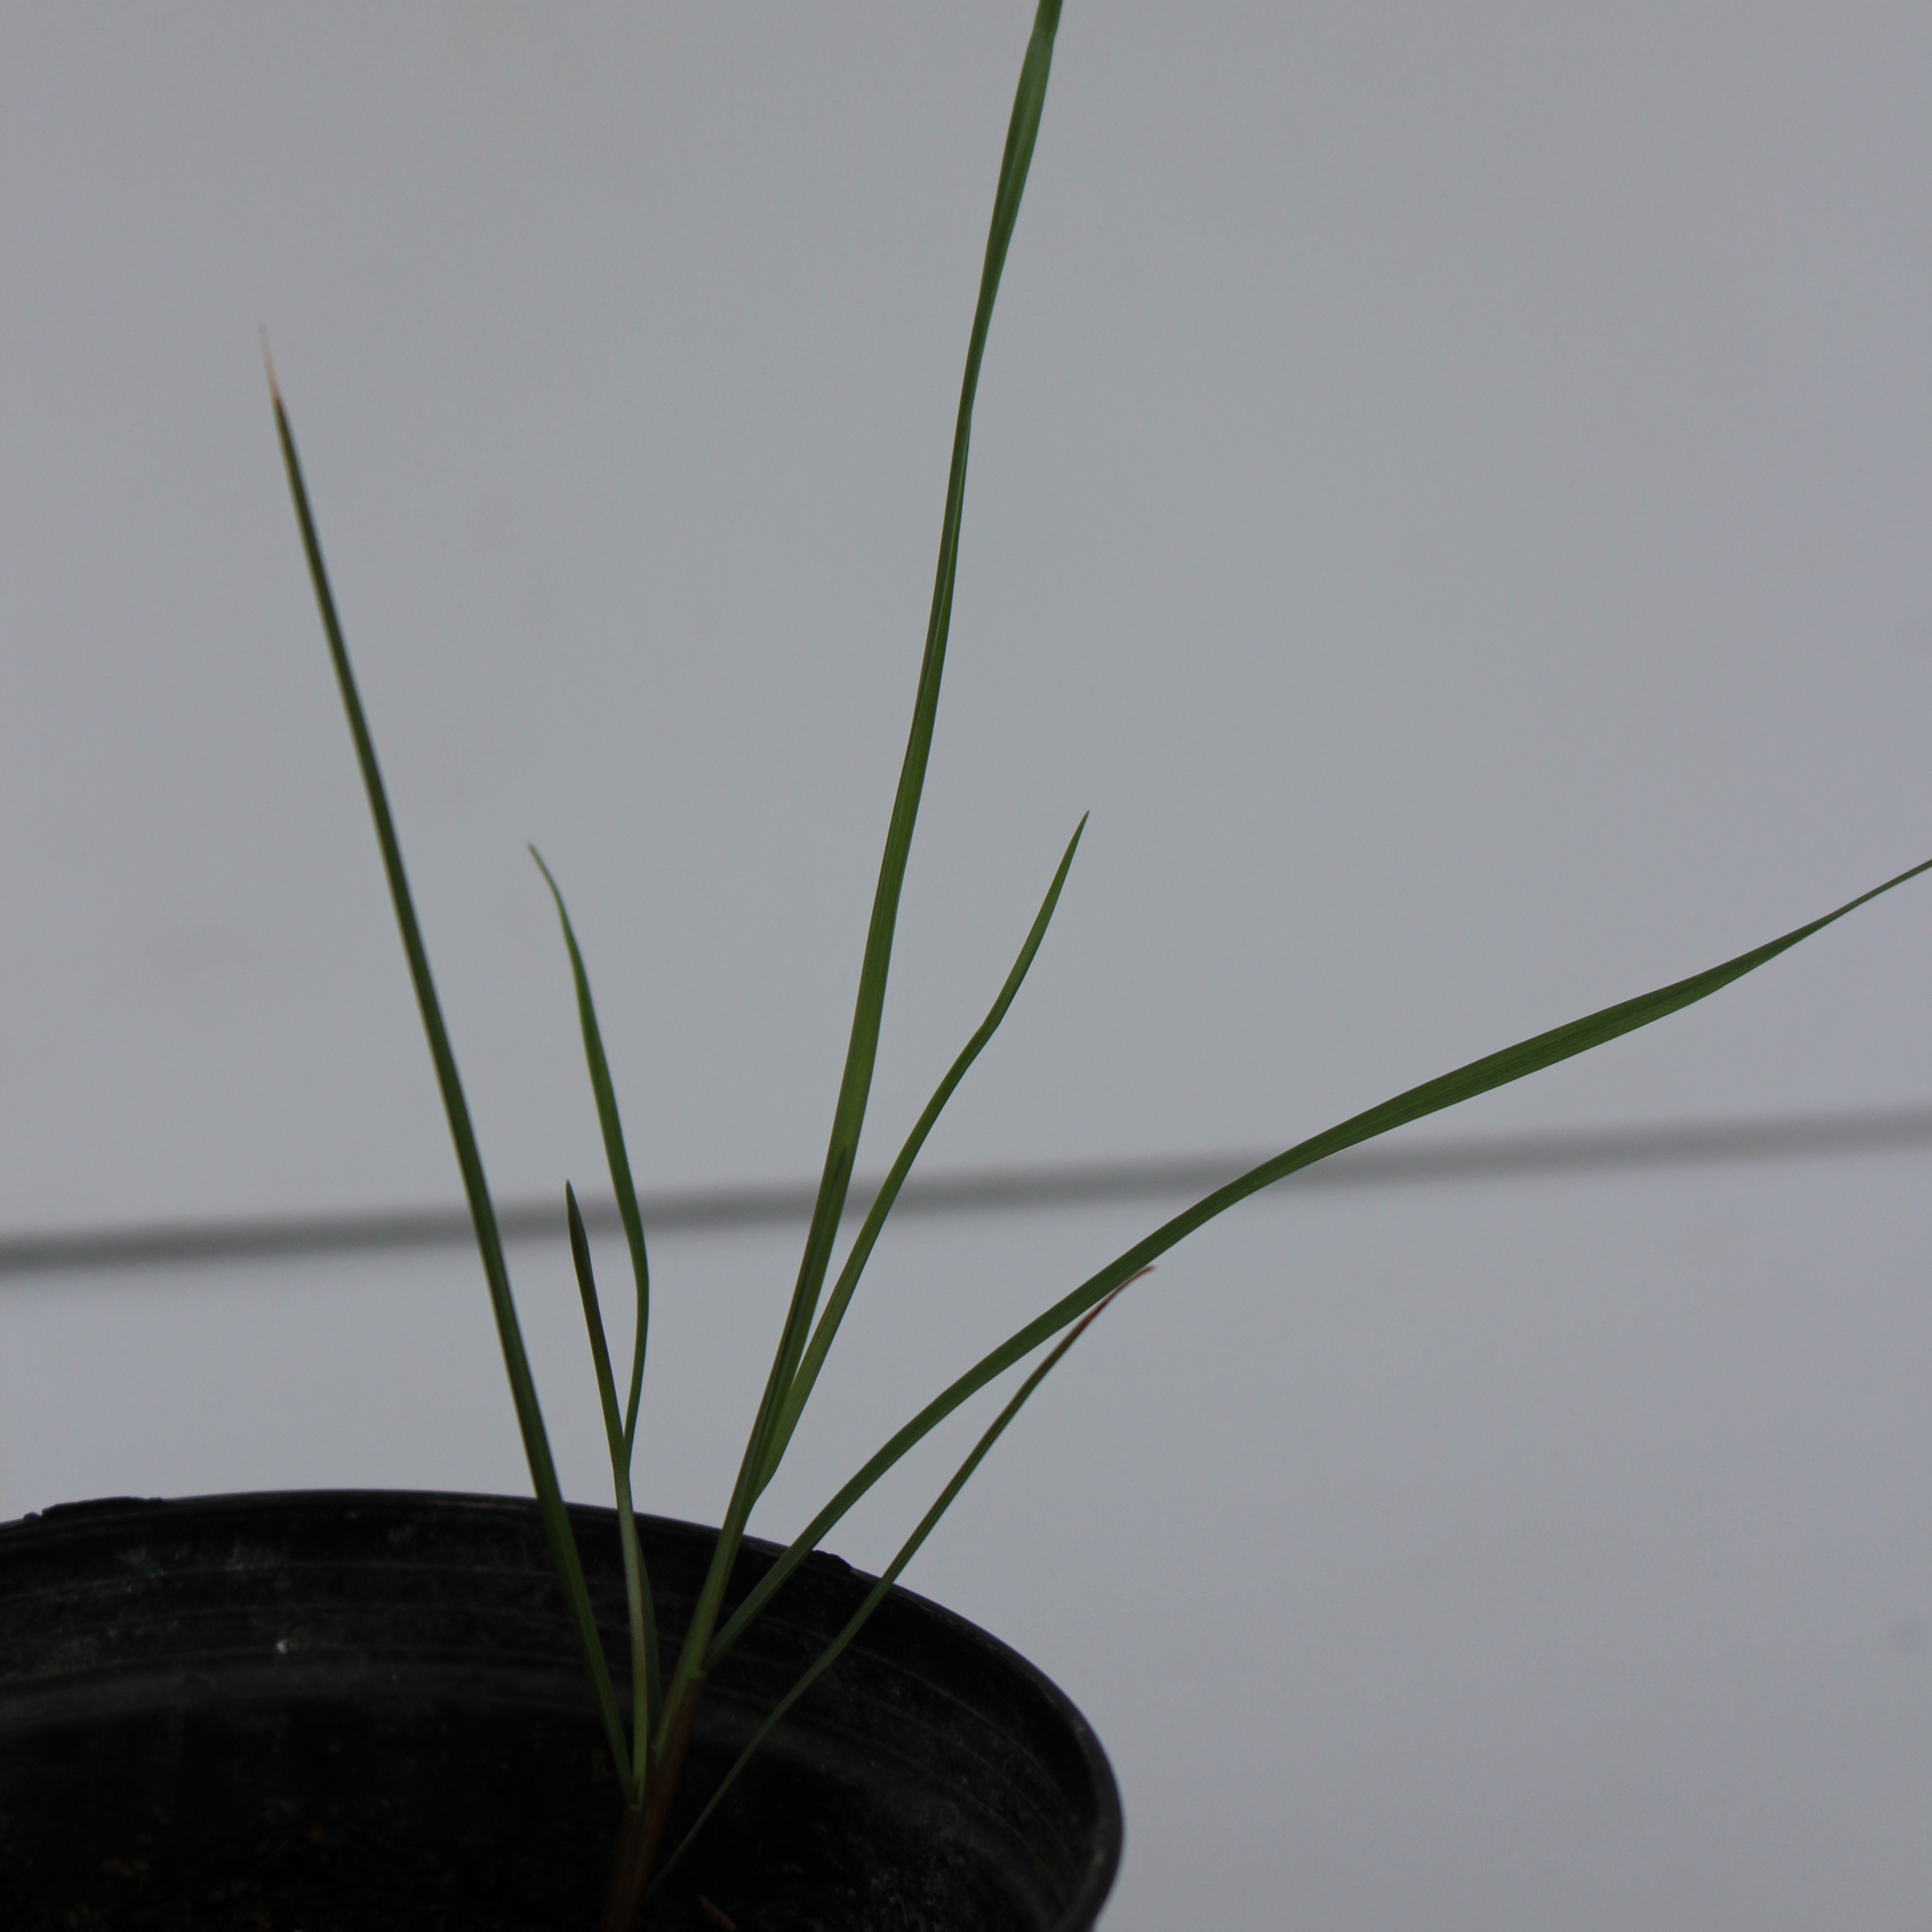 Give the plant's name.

Lolium multiflorum
